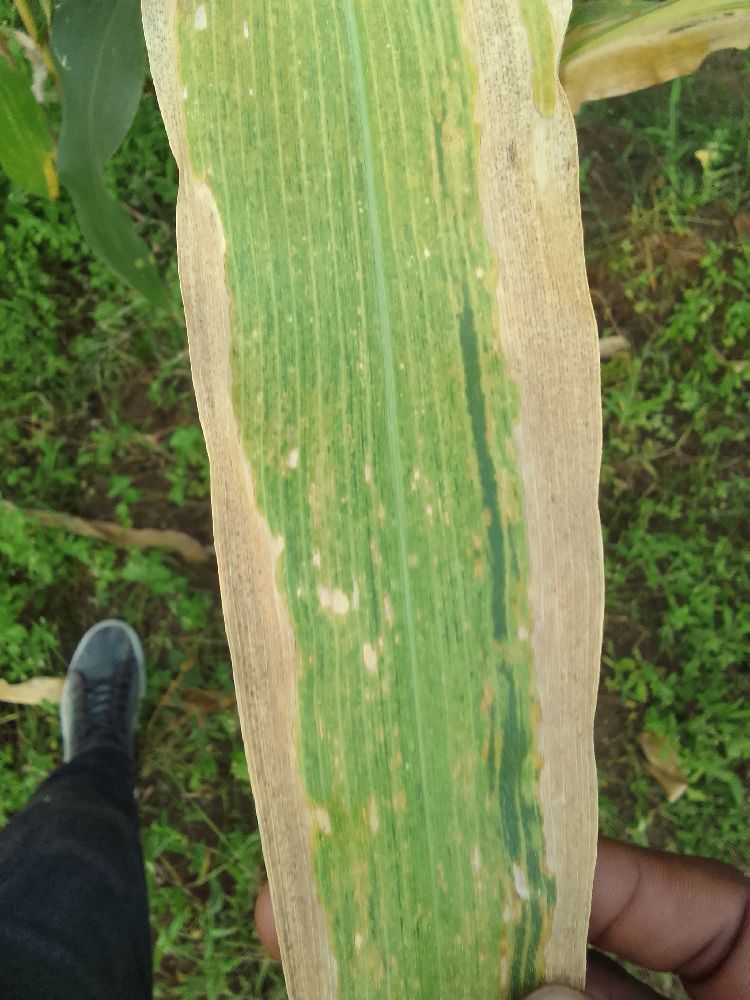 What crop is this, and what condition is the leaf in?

maize, maize lethal necrosis
